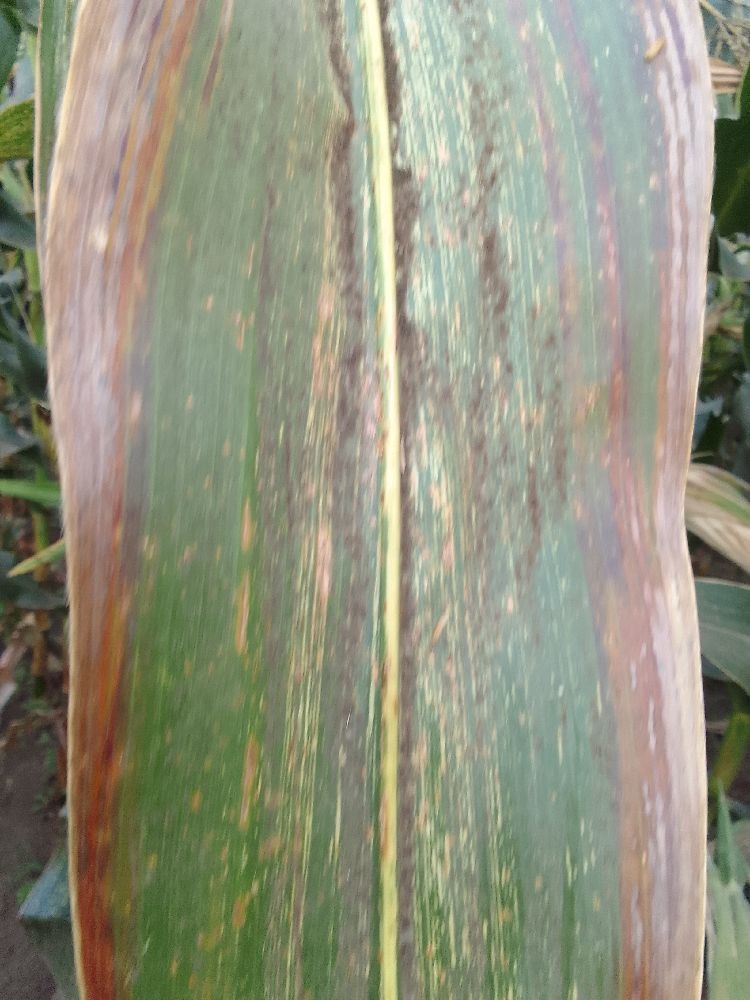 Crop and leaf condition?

maize, maize streak virus
